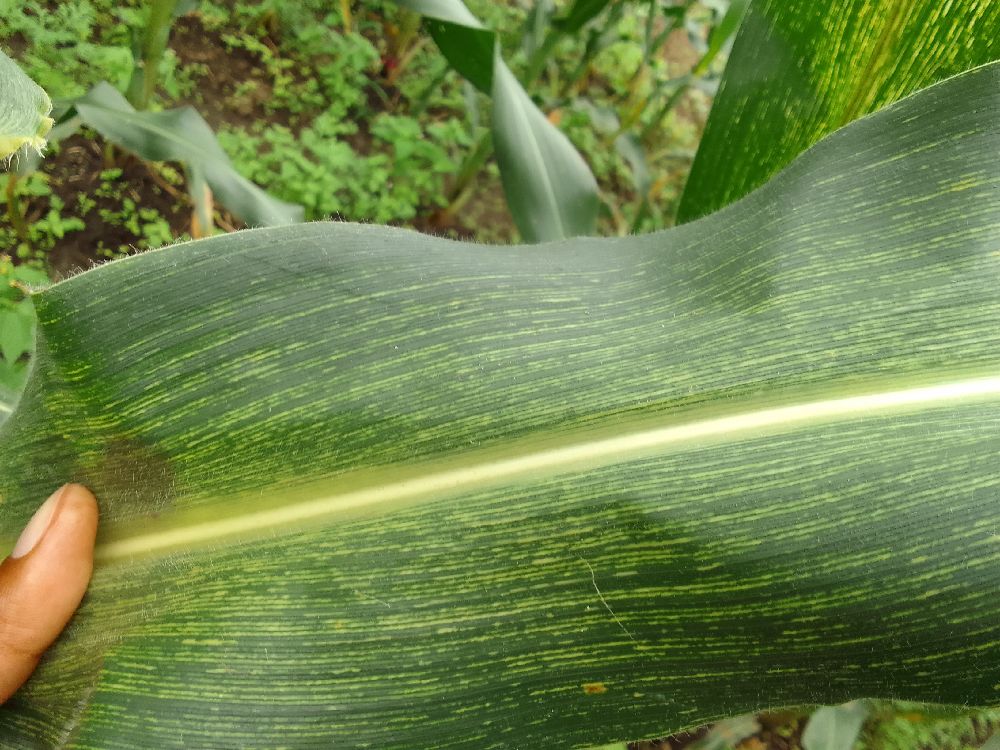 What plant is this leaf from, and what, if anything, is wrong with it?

maize, maize streak virus
